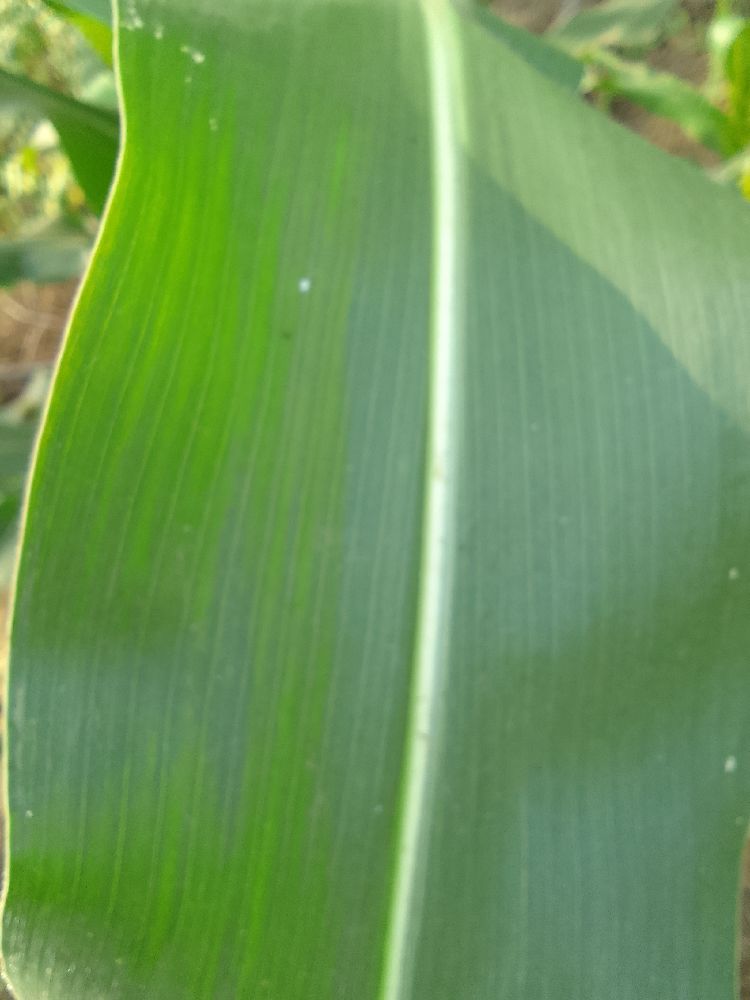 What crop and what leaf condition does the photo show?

maize, healthy
